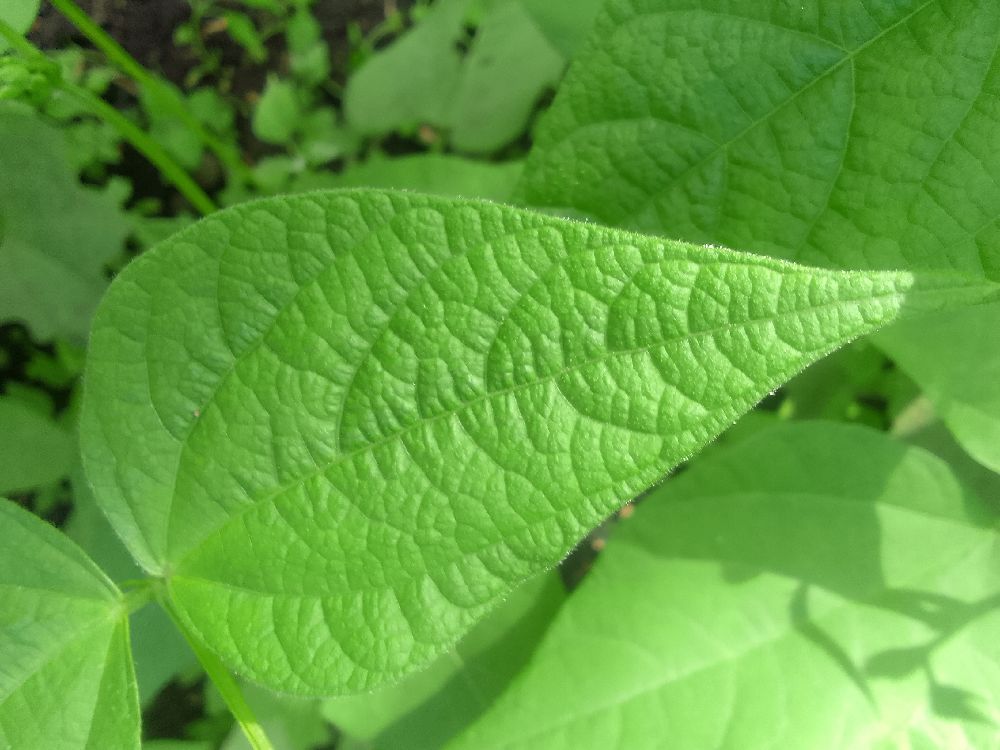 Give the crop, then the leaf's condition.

common bean, healthy
